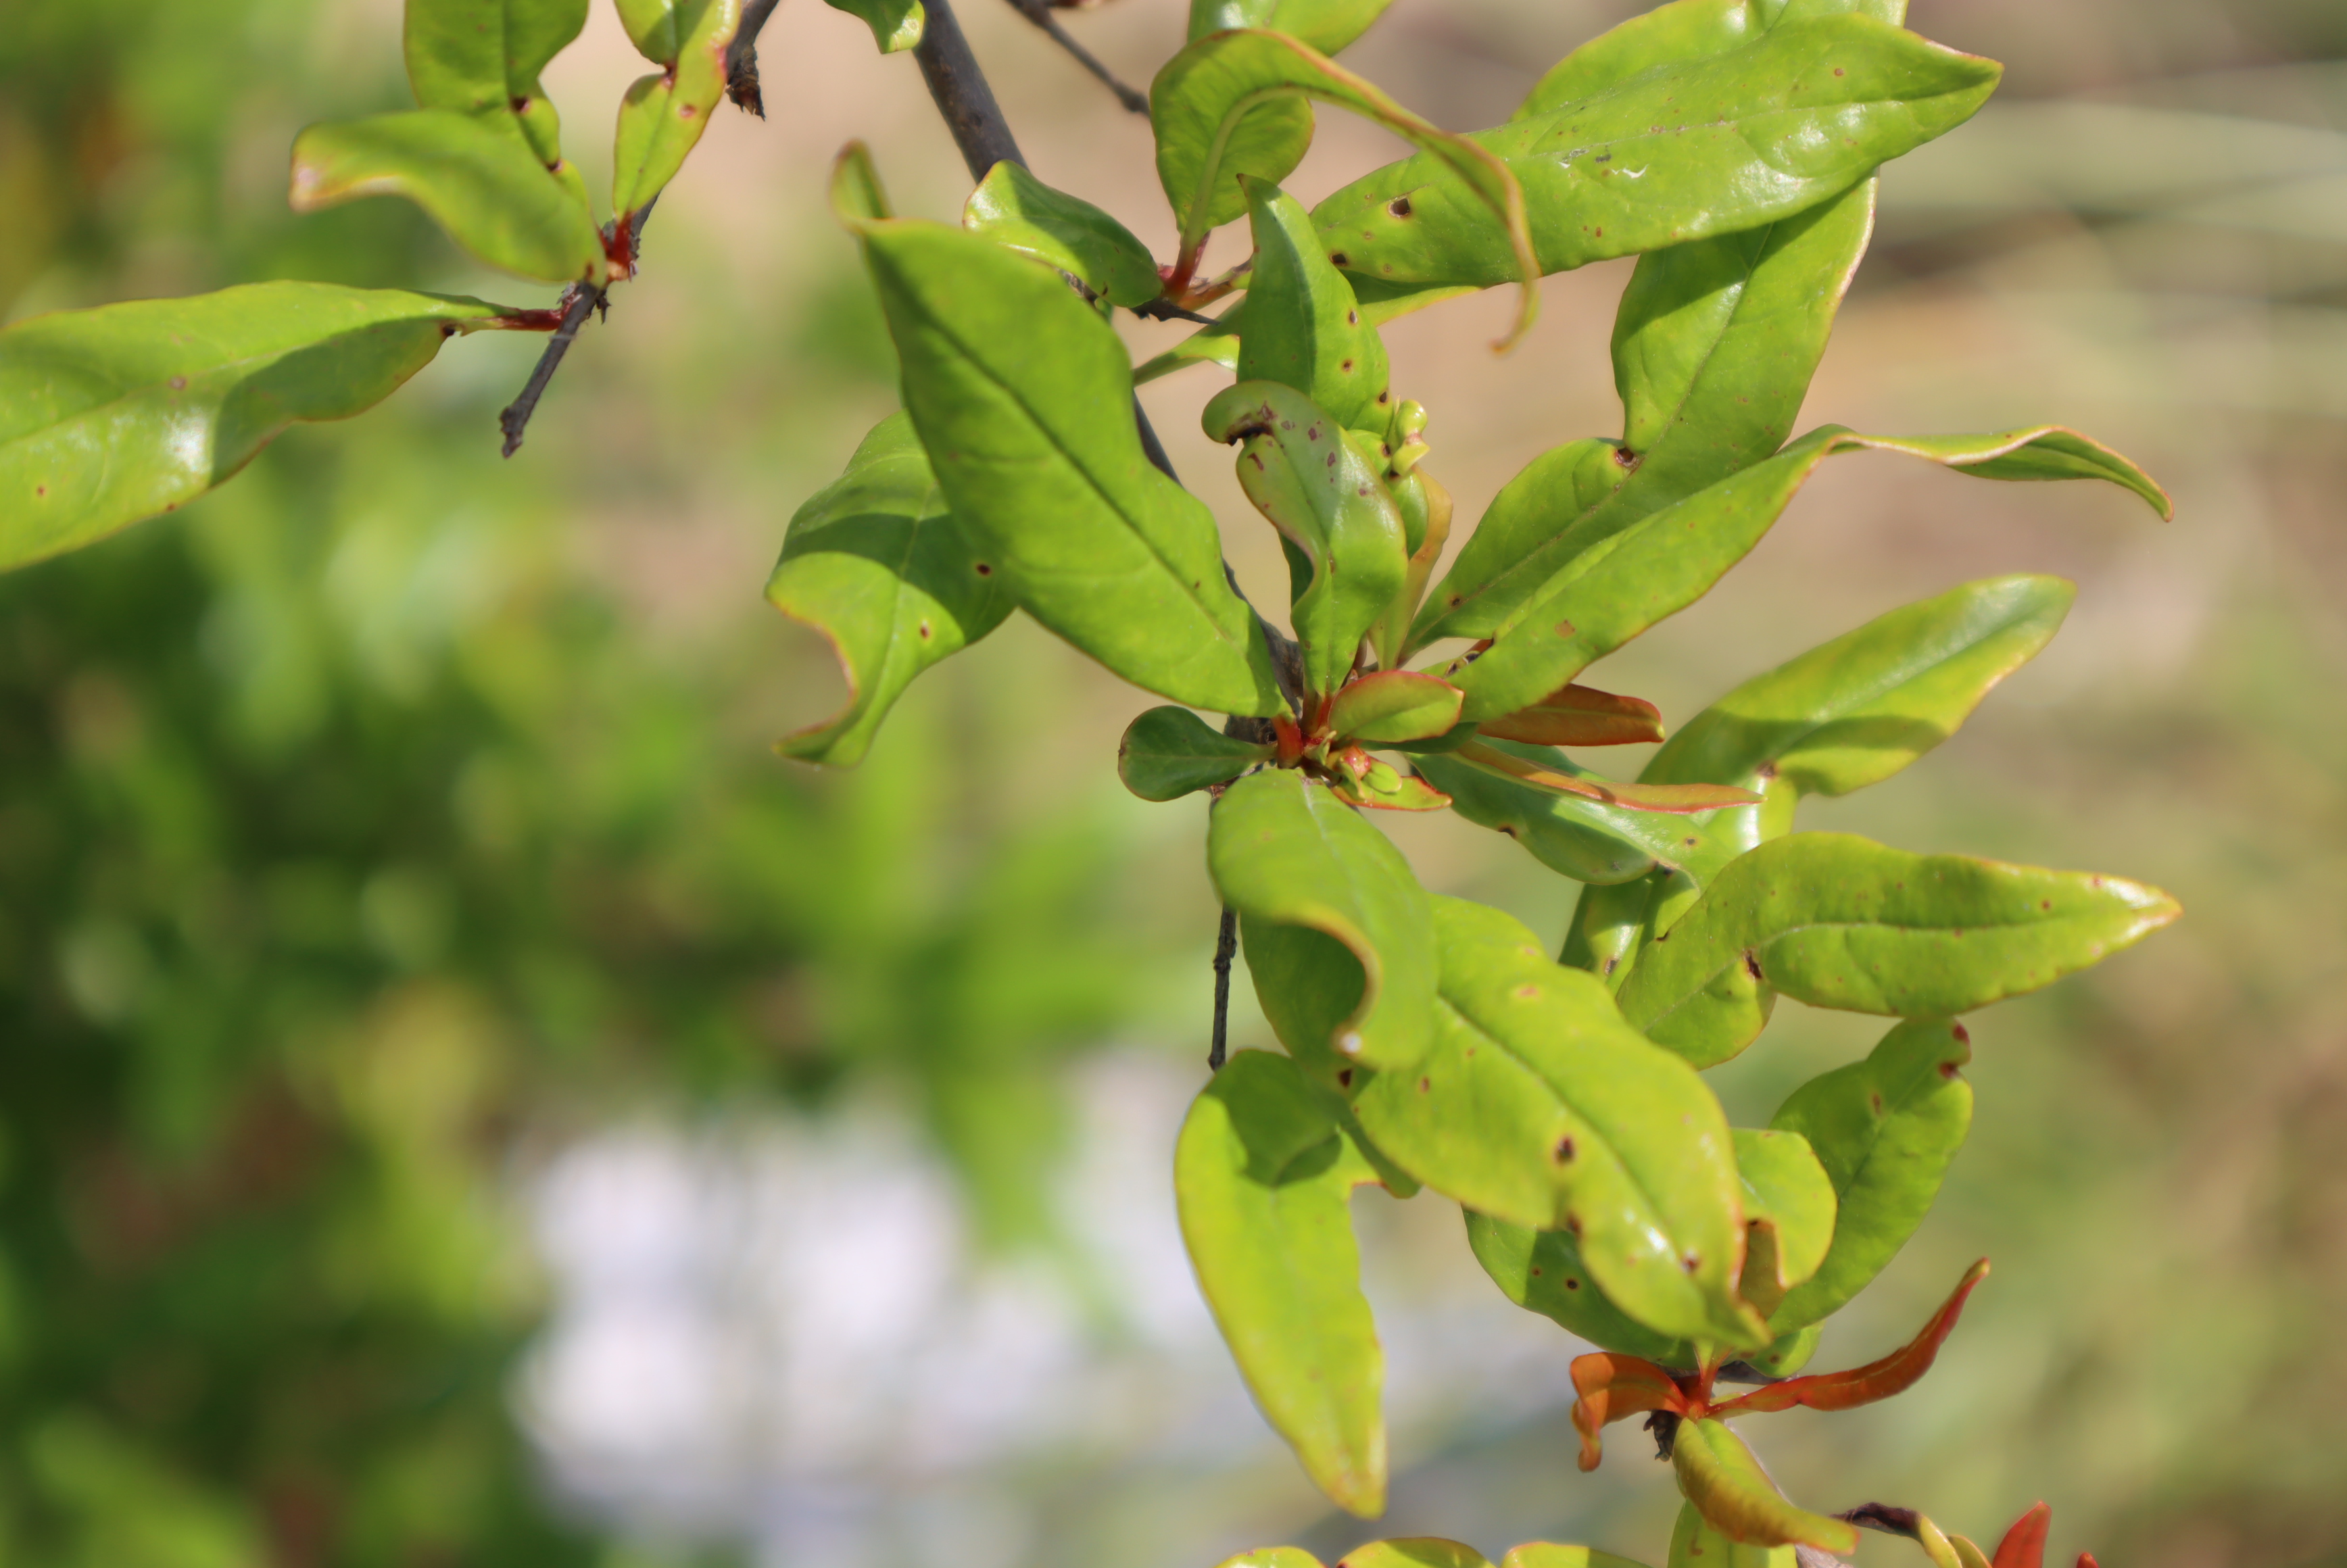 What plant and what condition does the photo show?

pomegranate, coniella granati
